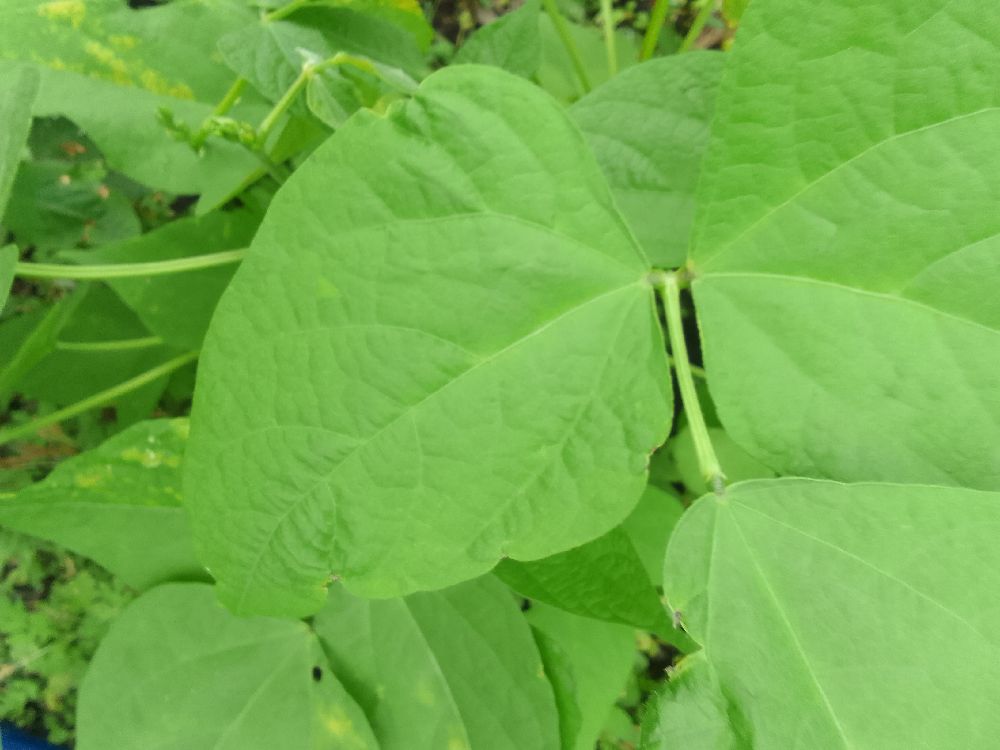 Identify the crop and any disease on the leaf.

common bean, healthy
